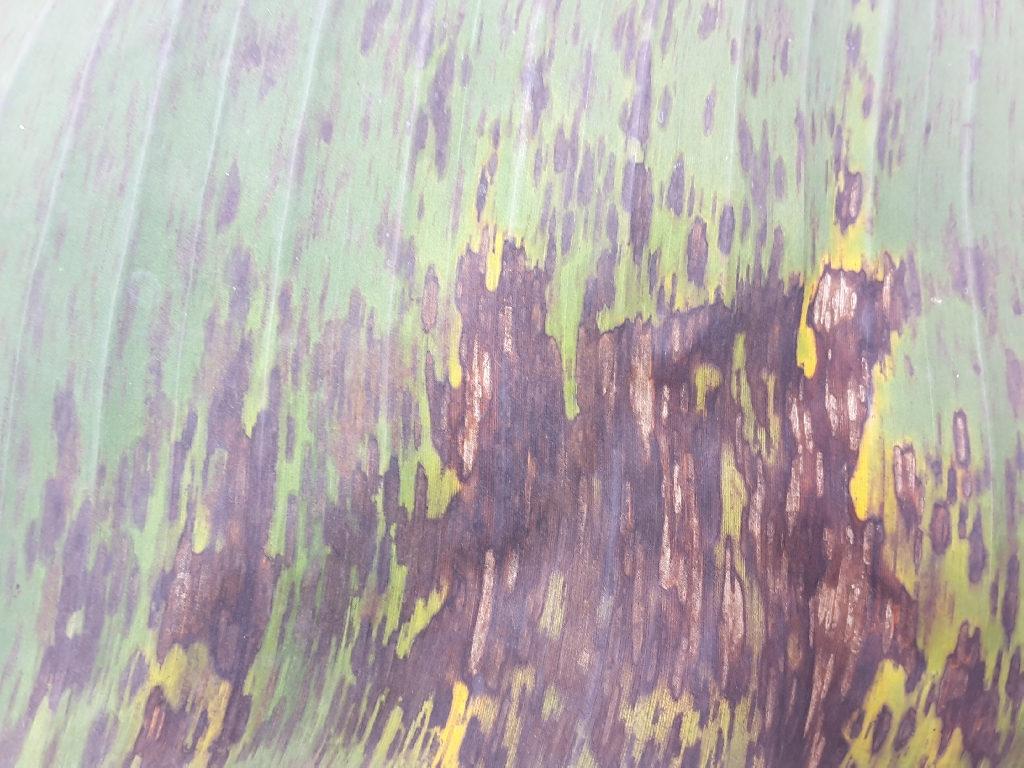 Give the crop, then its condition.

banana, black sigatoka
